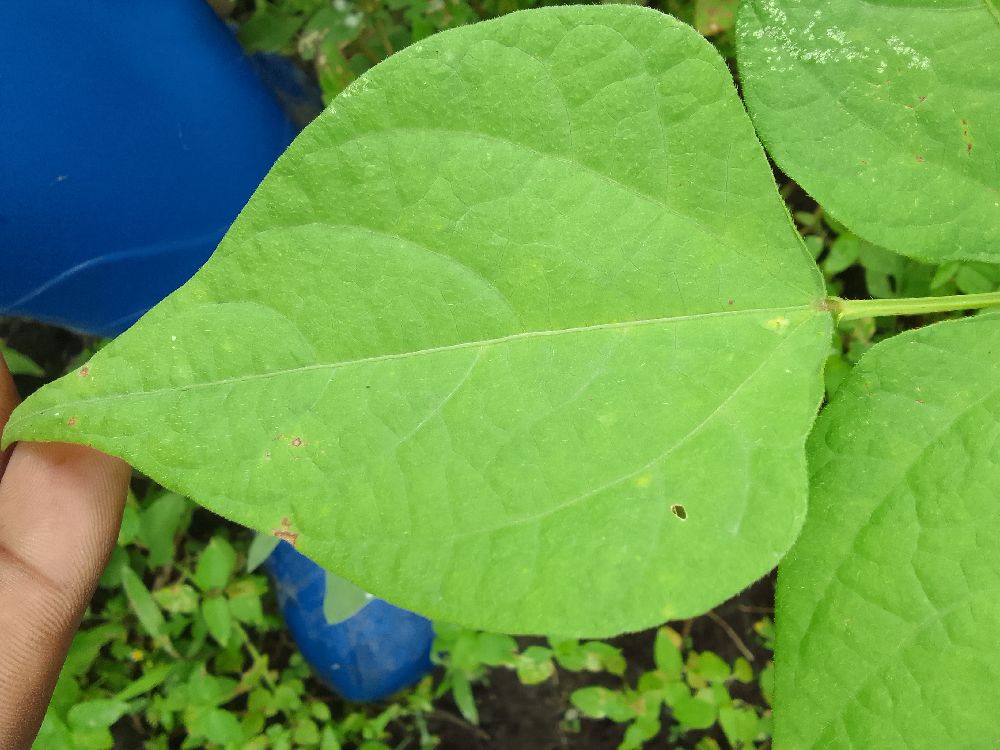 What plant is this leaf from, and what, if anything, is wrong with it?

common bean, healthy
